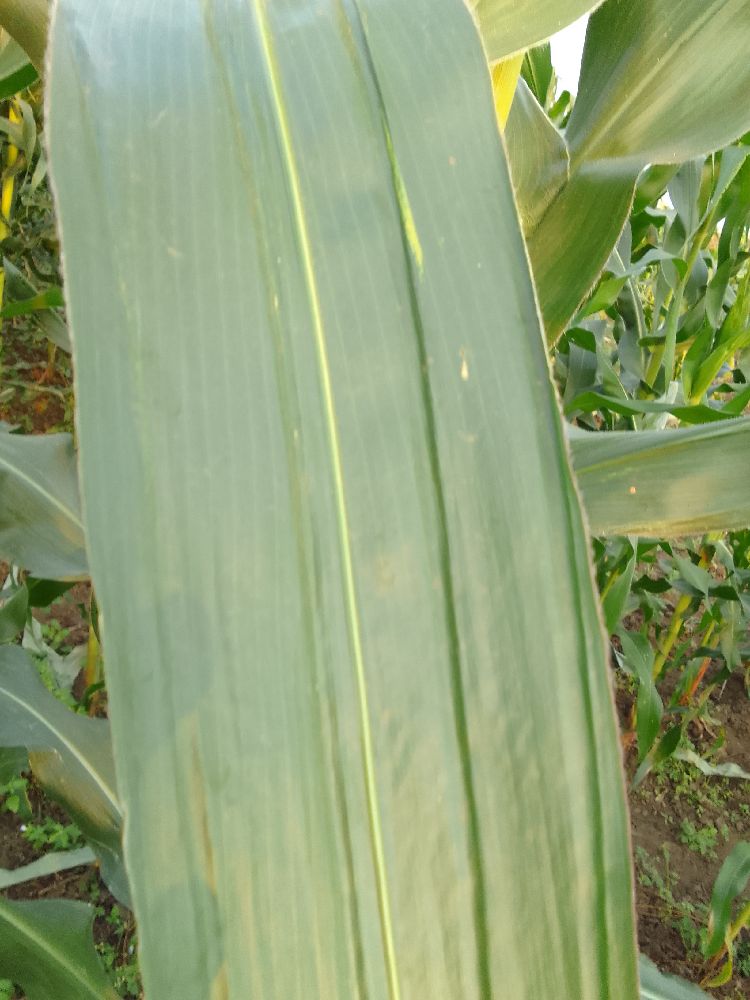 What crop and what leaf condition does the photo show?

maize, healthy
